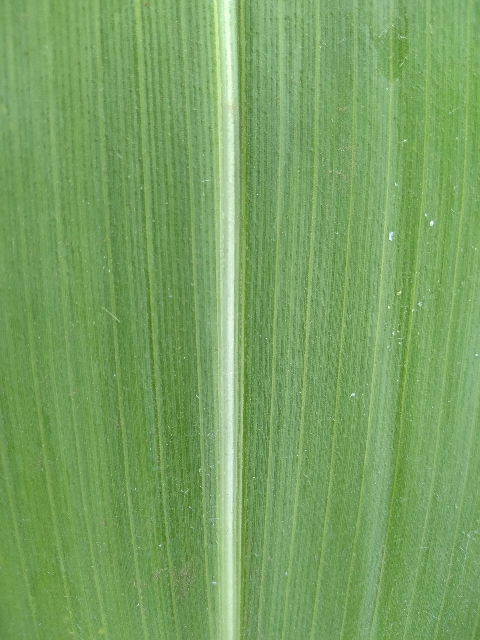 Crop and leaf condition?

maize, healthy
